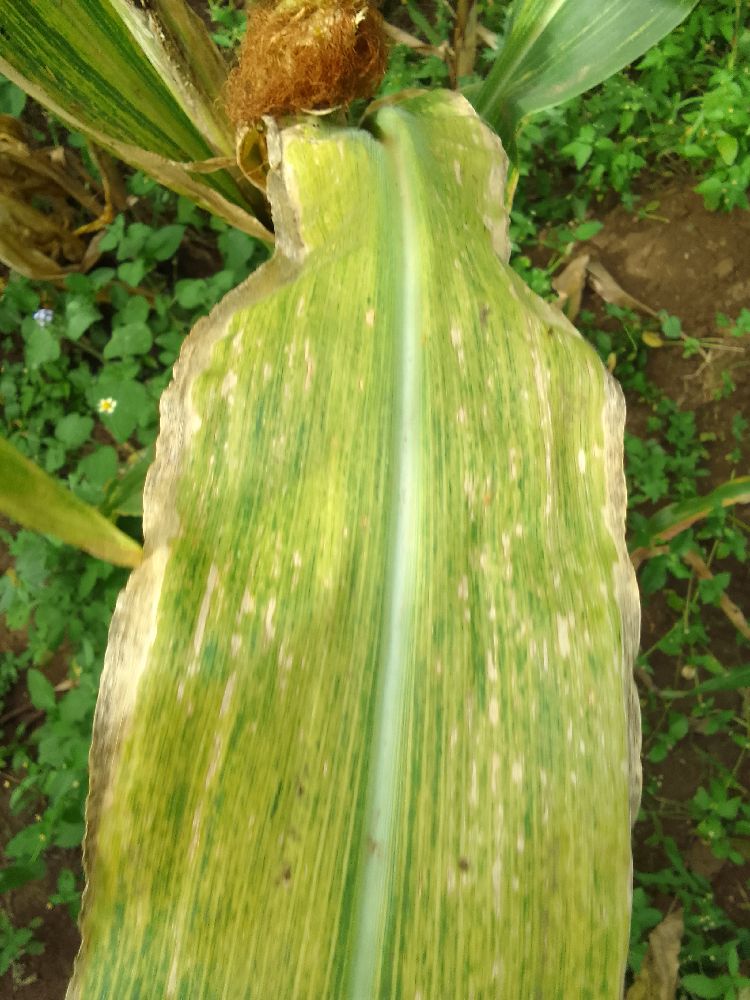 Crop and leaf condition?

maize, maize lethal necrosis
